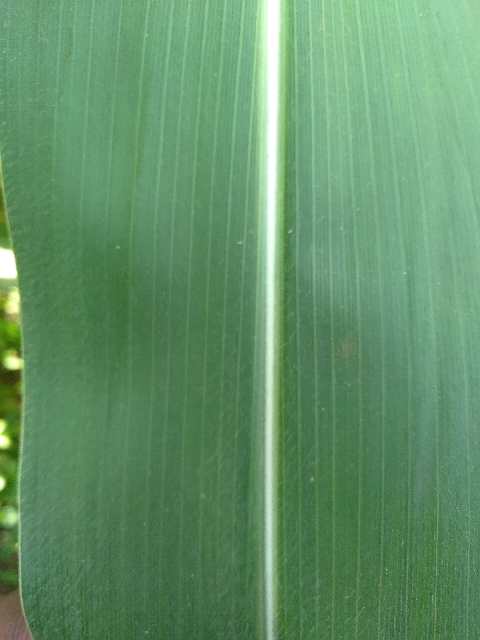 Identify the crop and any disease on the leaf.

maize, healthy
